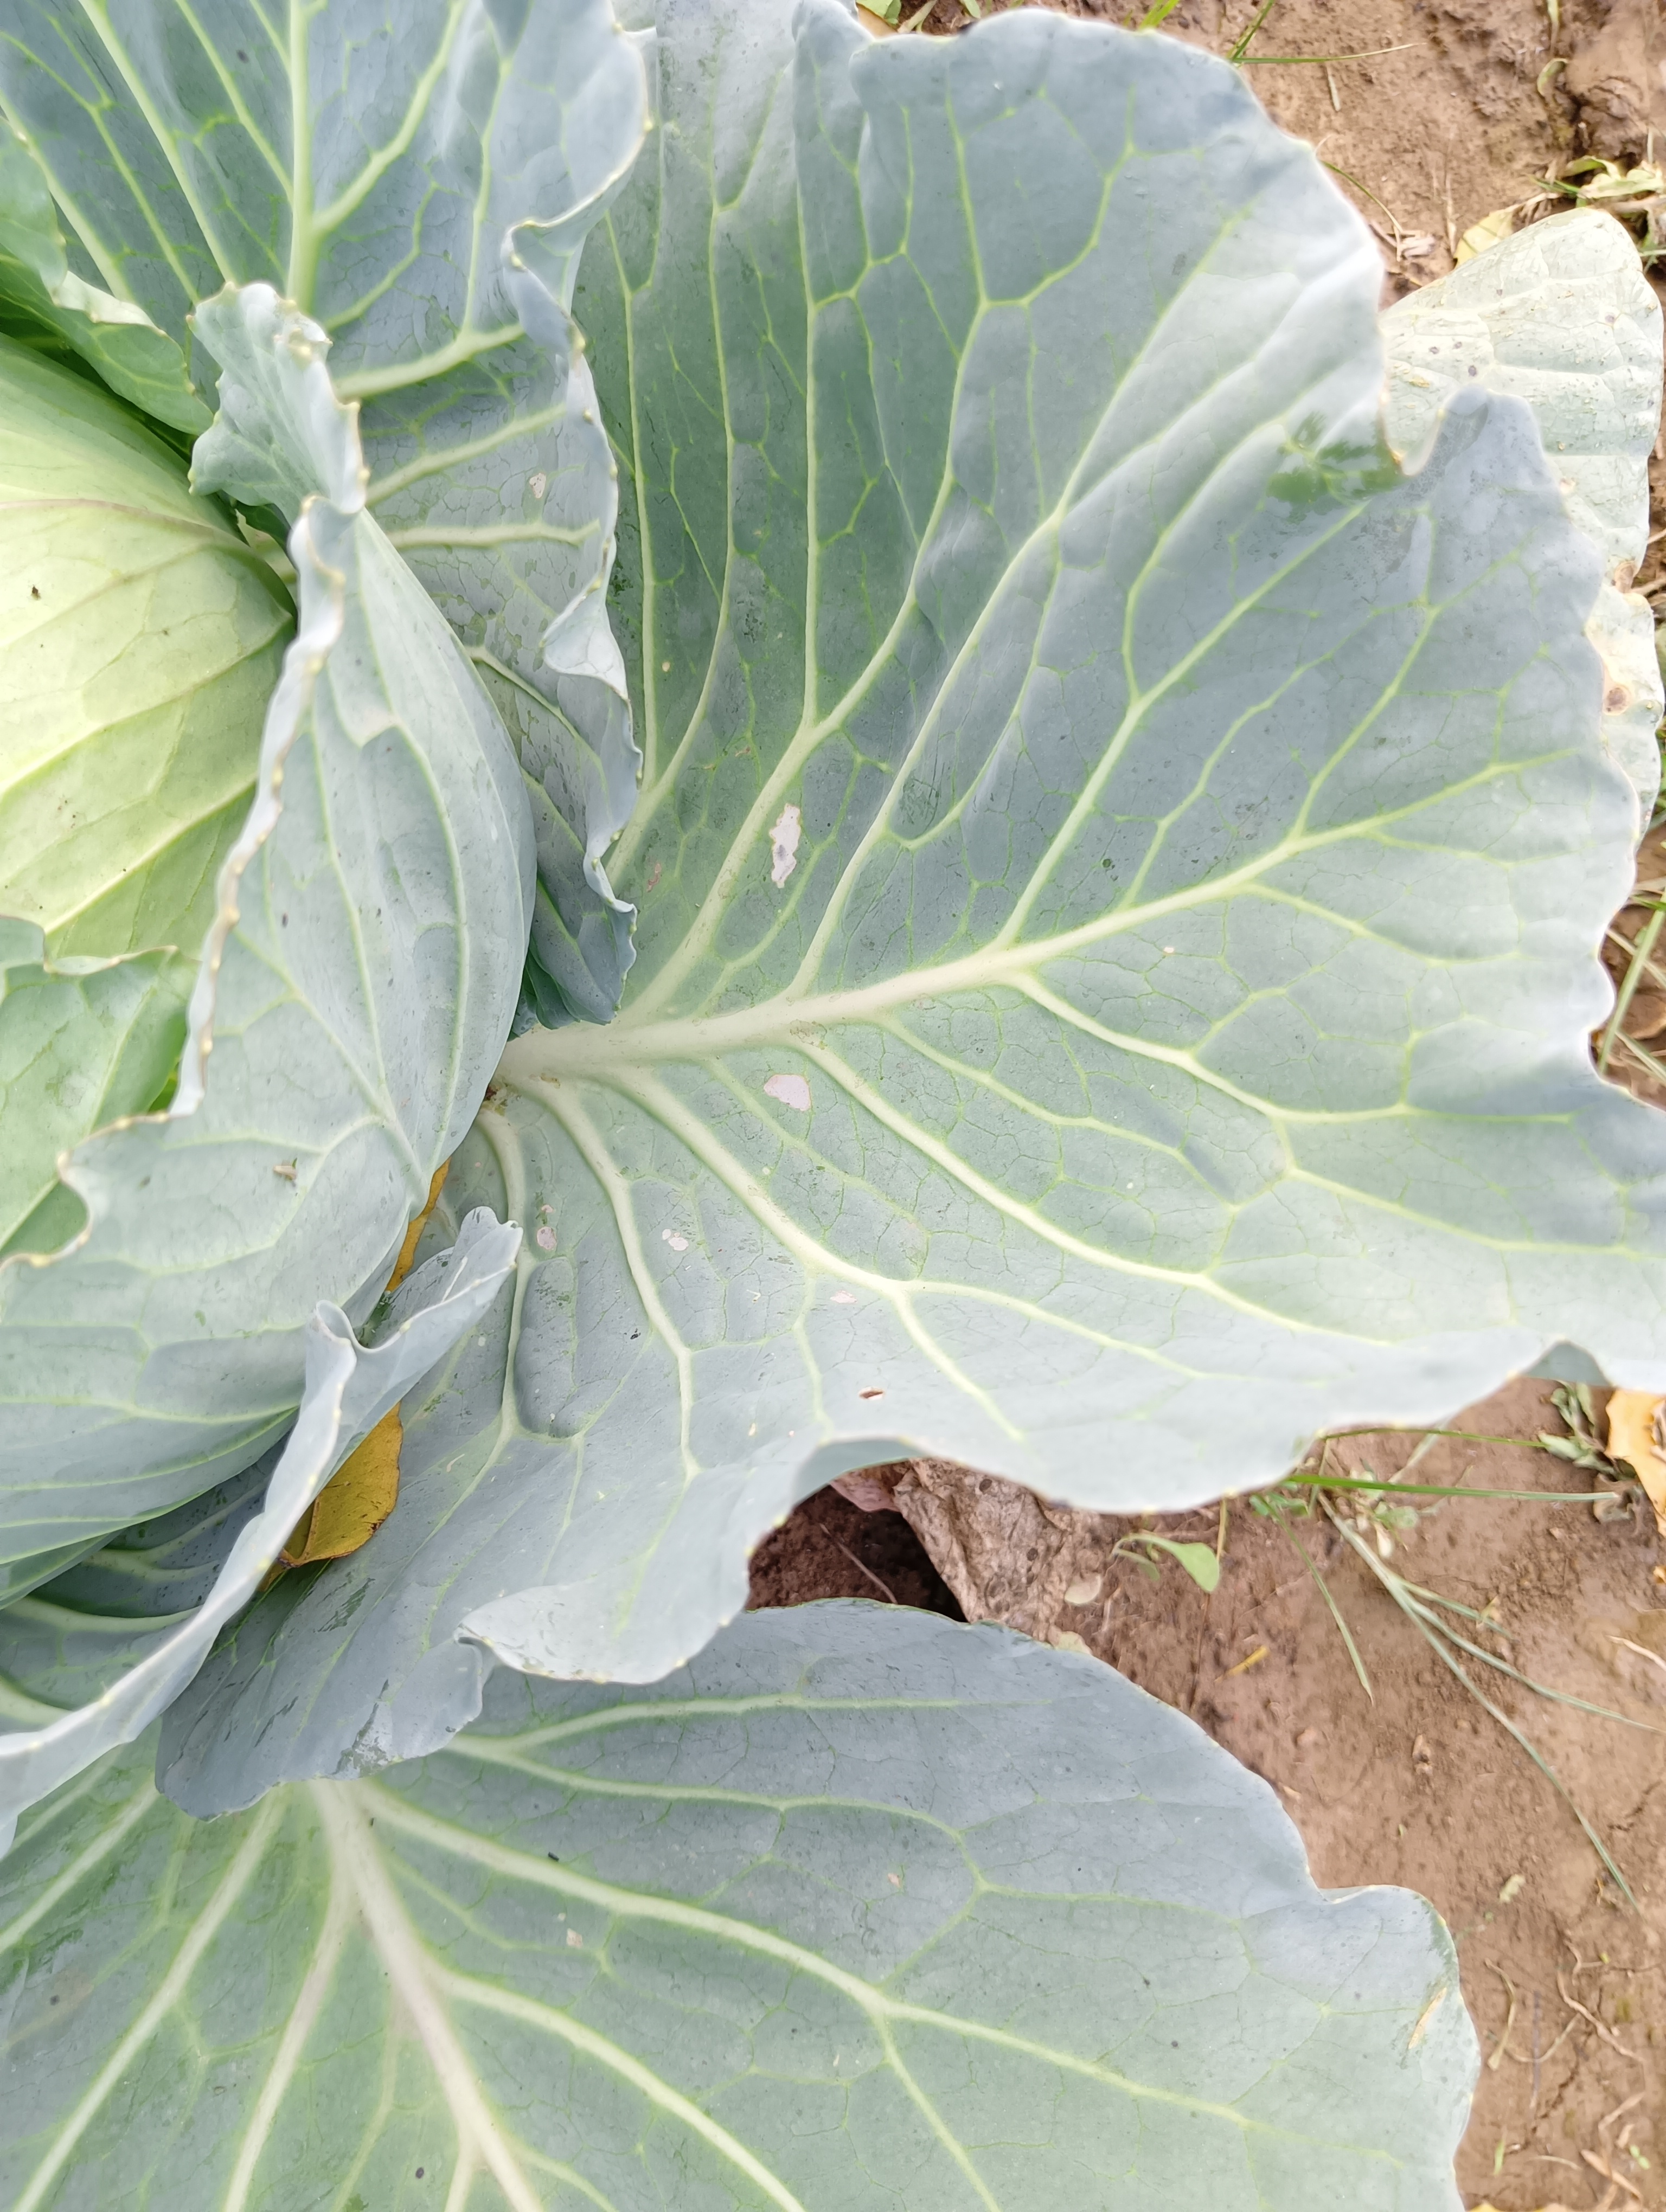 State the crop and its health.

cabbage, healthy
